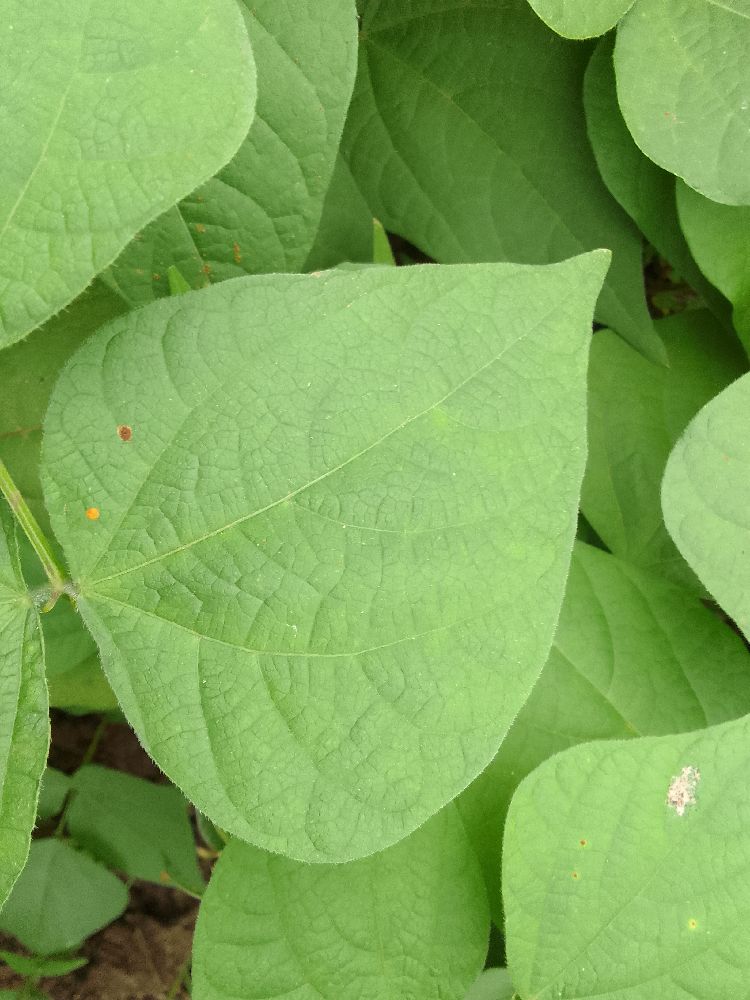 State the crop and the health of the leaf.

common bean, healthy
